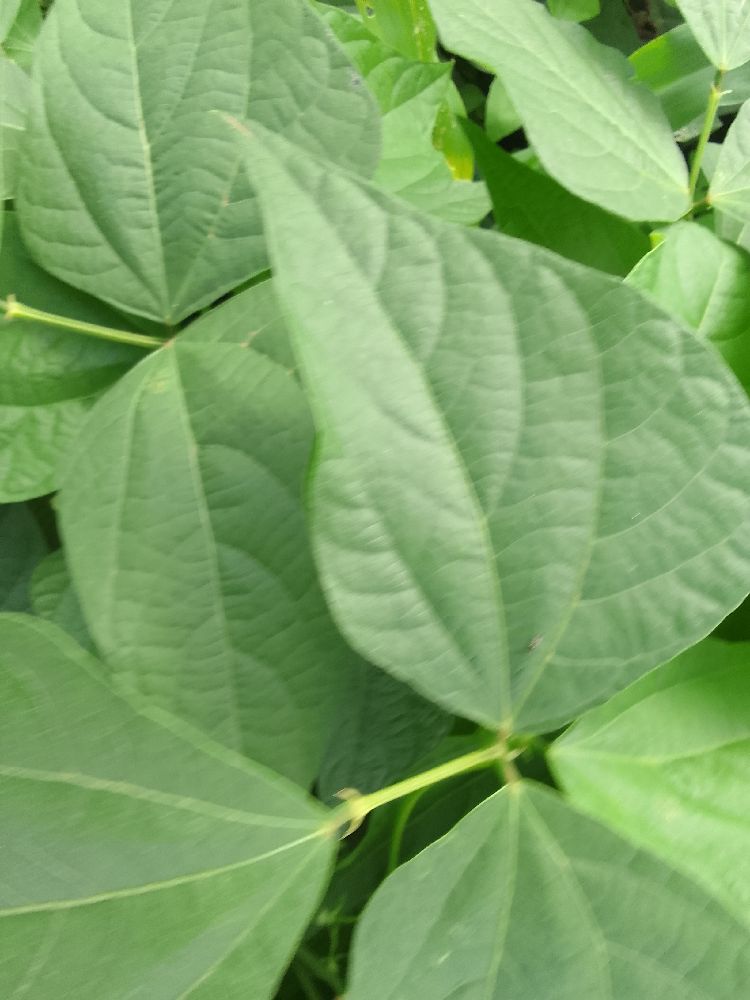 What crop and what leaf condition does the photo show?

common bean, healthy
